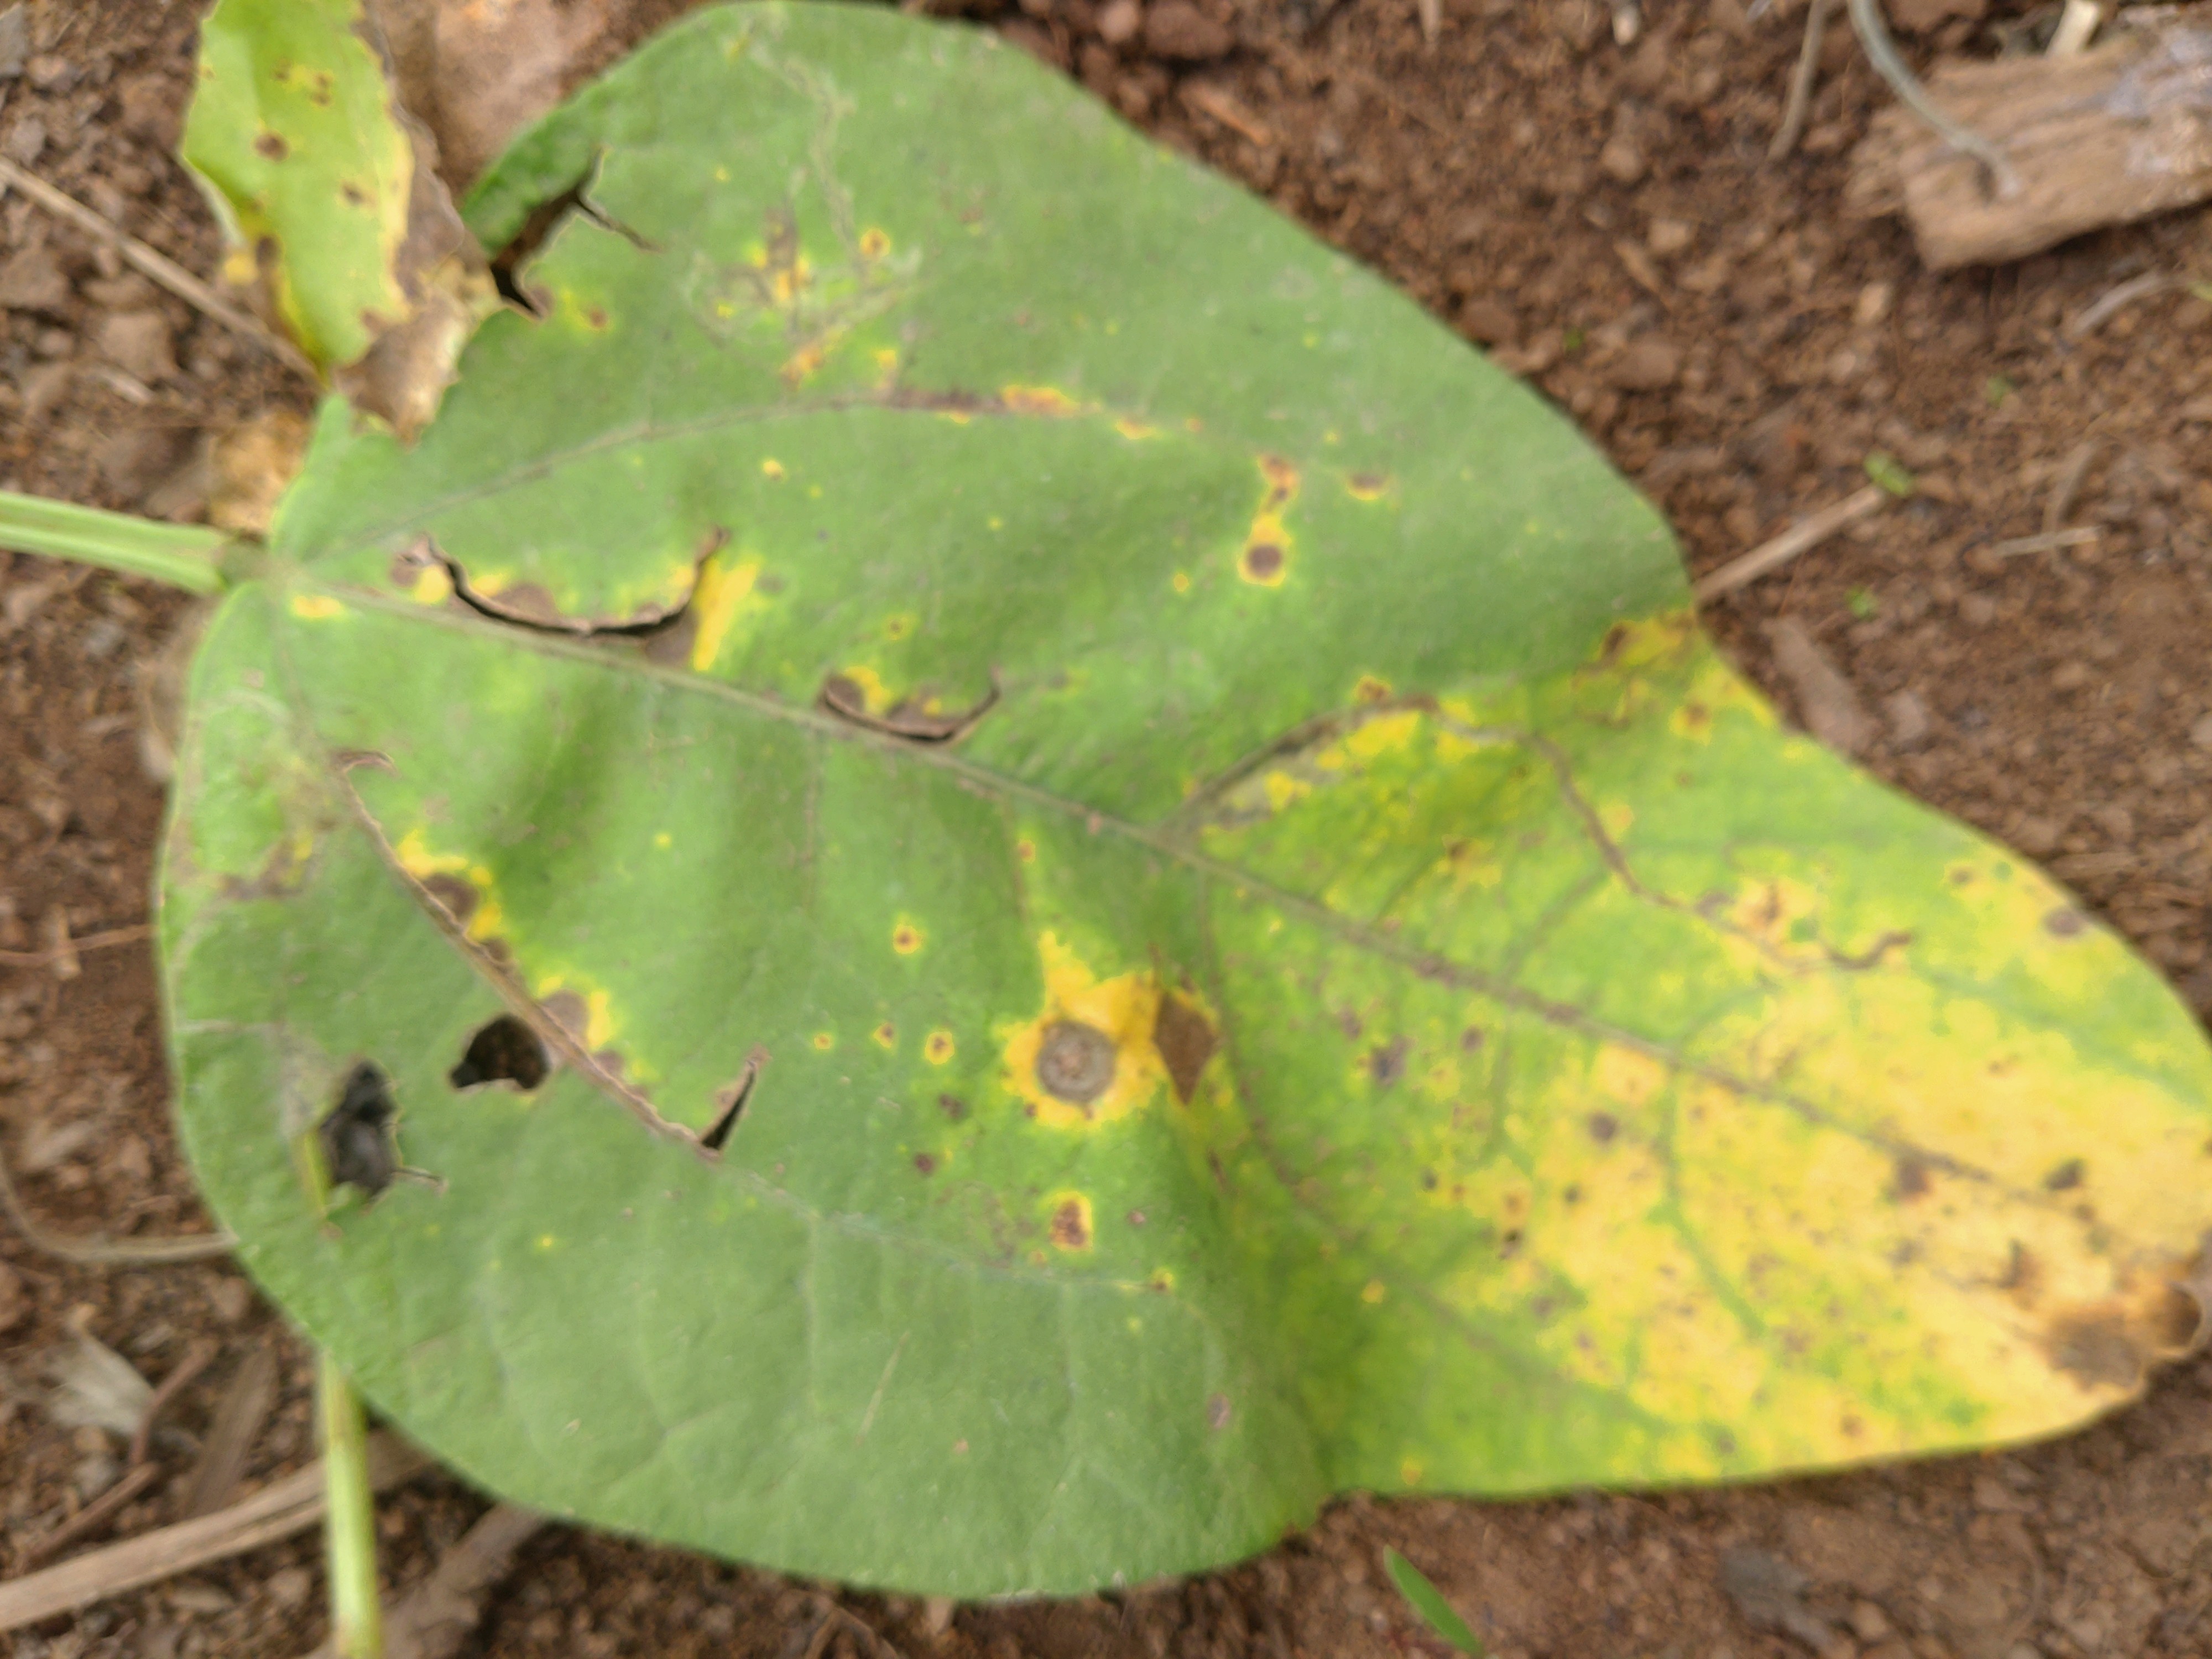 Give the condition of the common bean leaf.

rust
